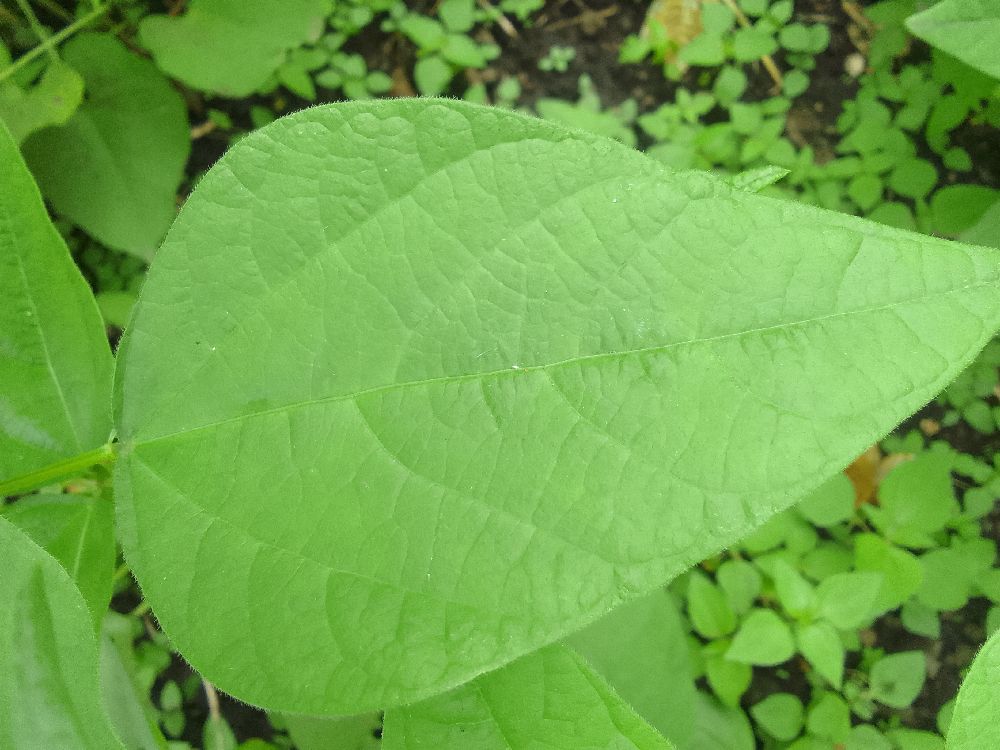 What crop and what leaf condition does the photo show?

common bean, healthy
